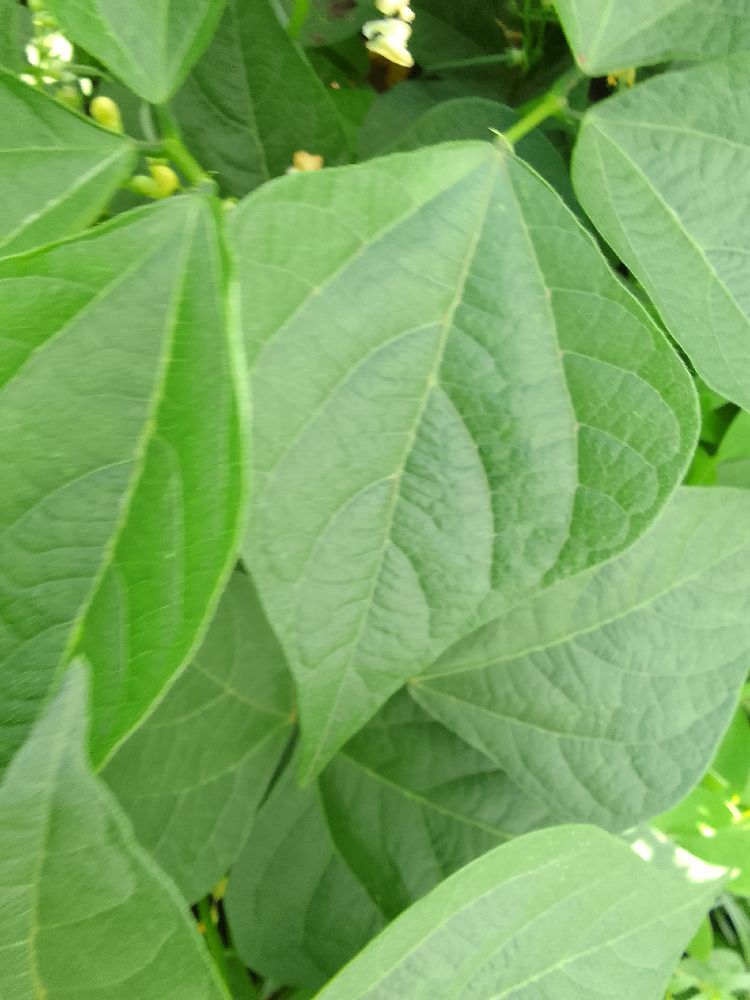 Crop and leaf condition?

common bean, healthy
